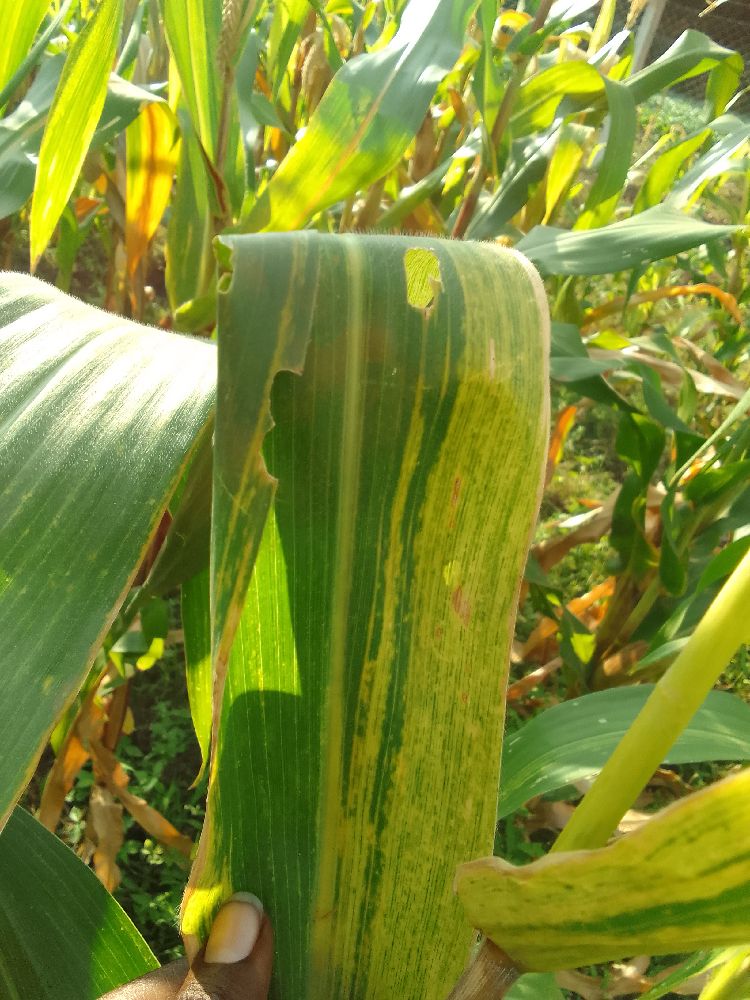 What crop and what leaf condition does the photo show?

maize, maize lethal necrosis
